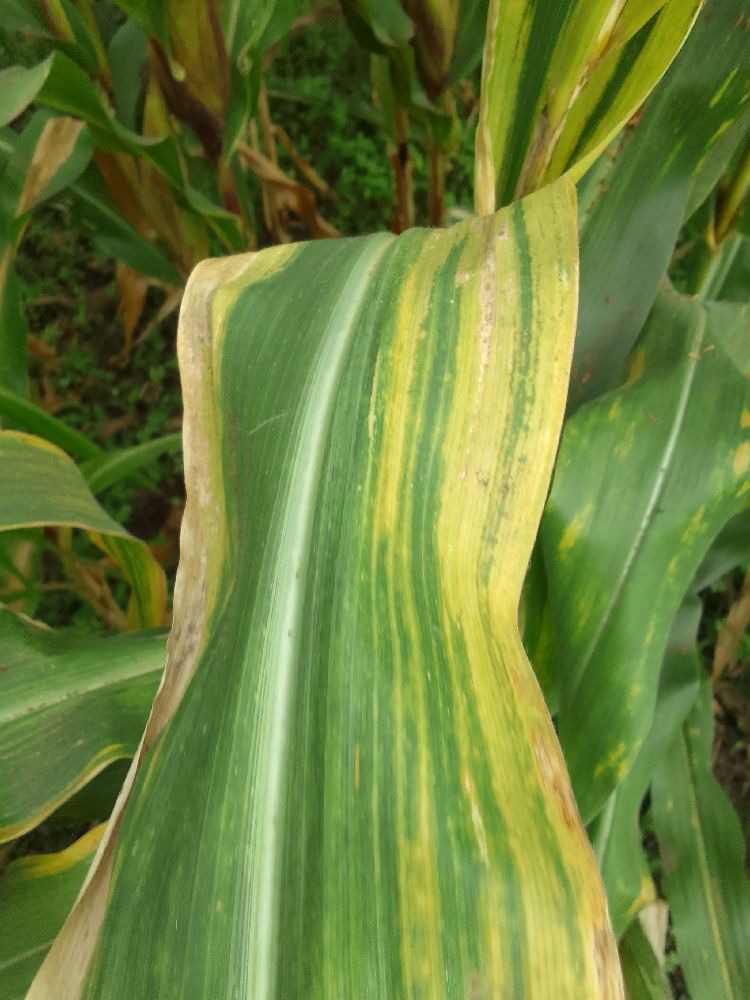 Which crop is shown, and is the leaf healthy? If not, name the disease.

maize, maize lethal necrosis
